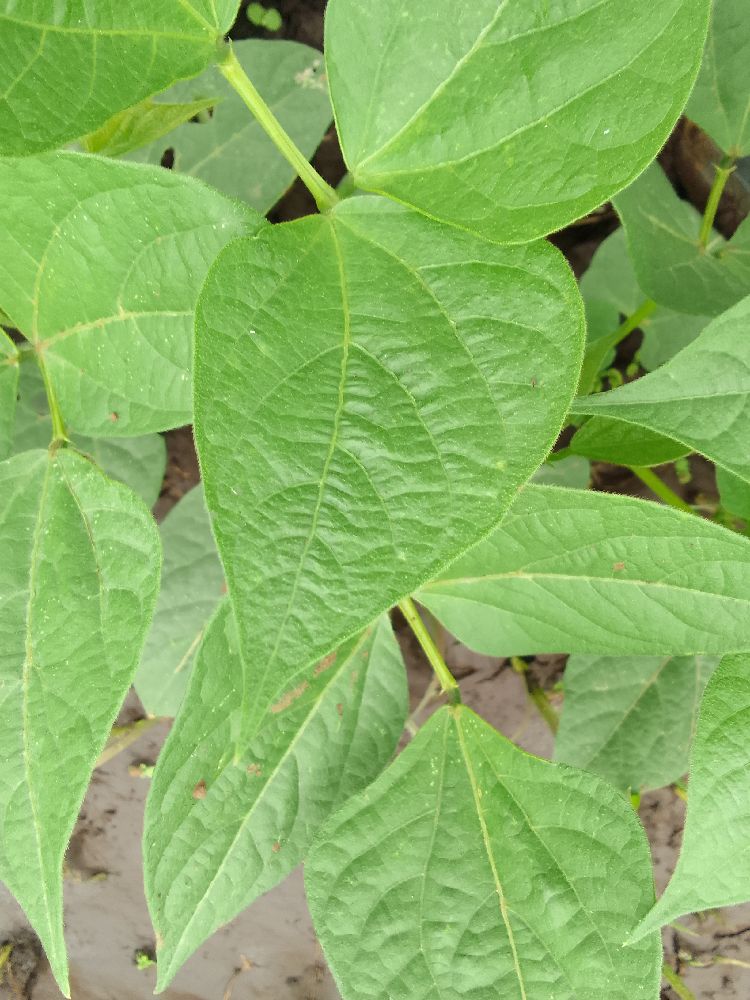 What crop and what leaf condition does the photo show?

common bean, healthy
